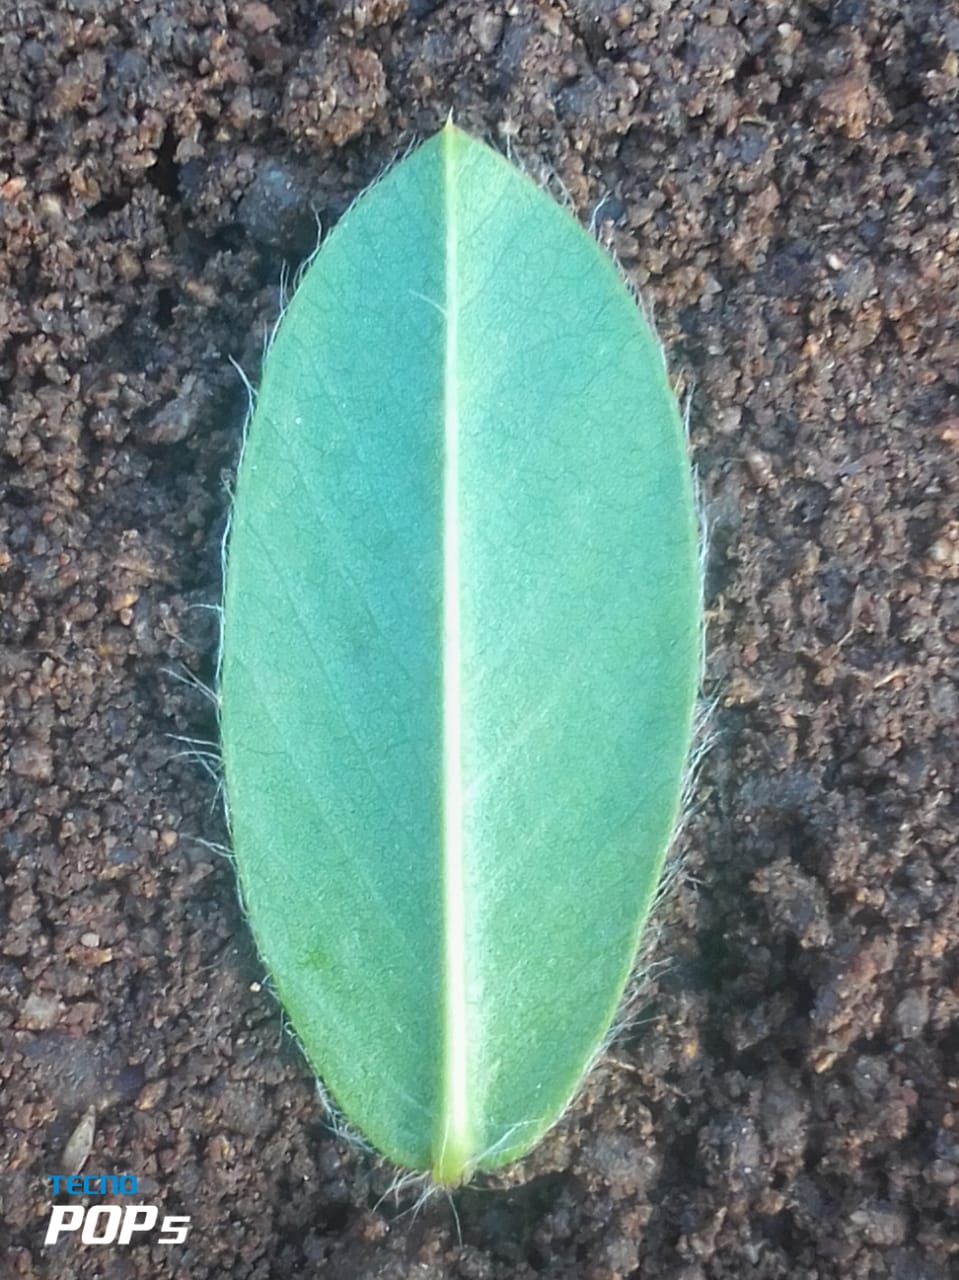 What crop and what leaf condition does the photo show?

peanut, healthy leaves
